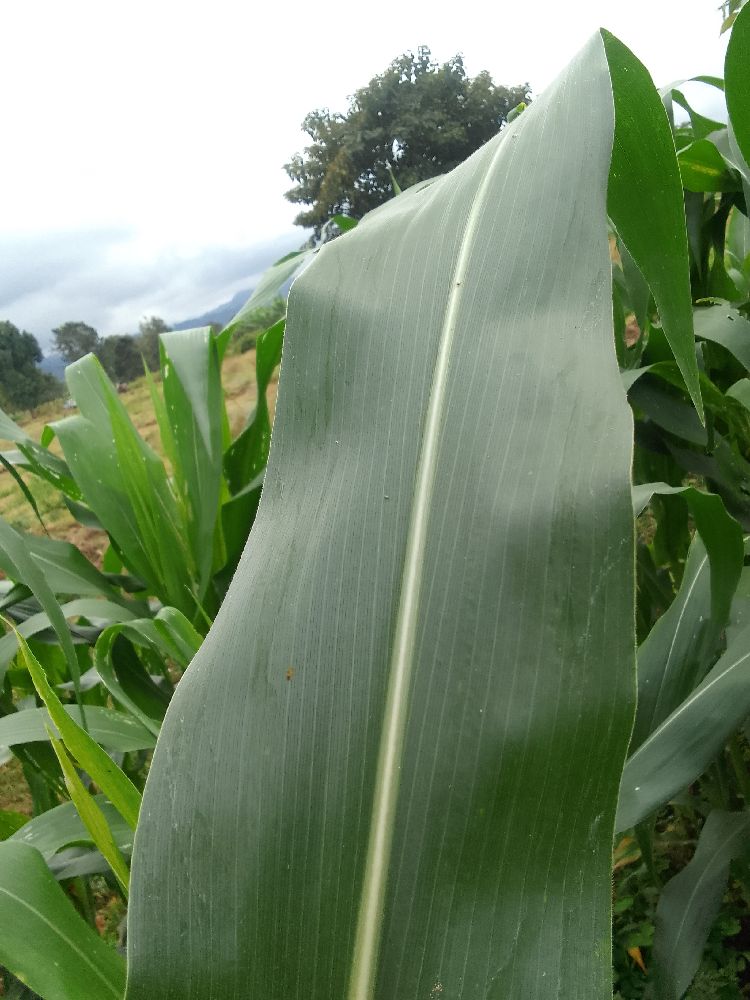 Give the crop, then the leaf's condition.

maize, healthy
